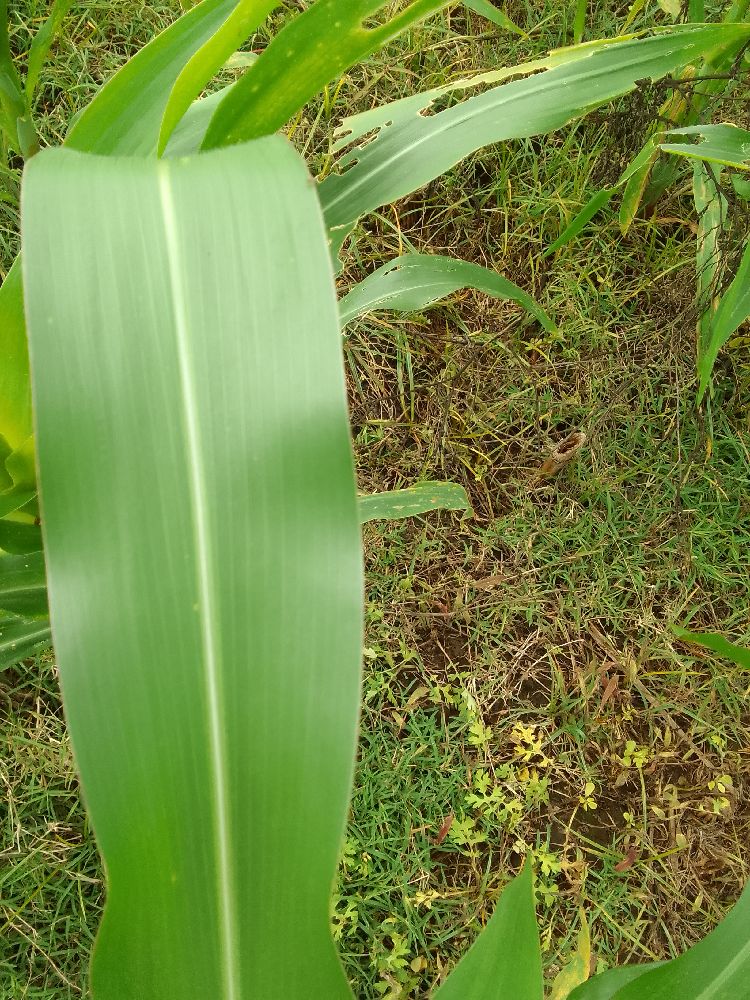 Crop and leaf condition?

maize, healthy
